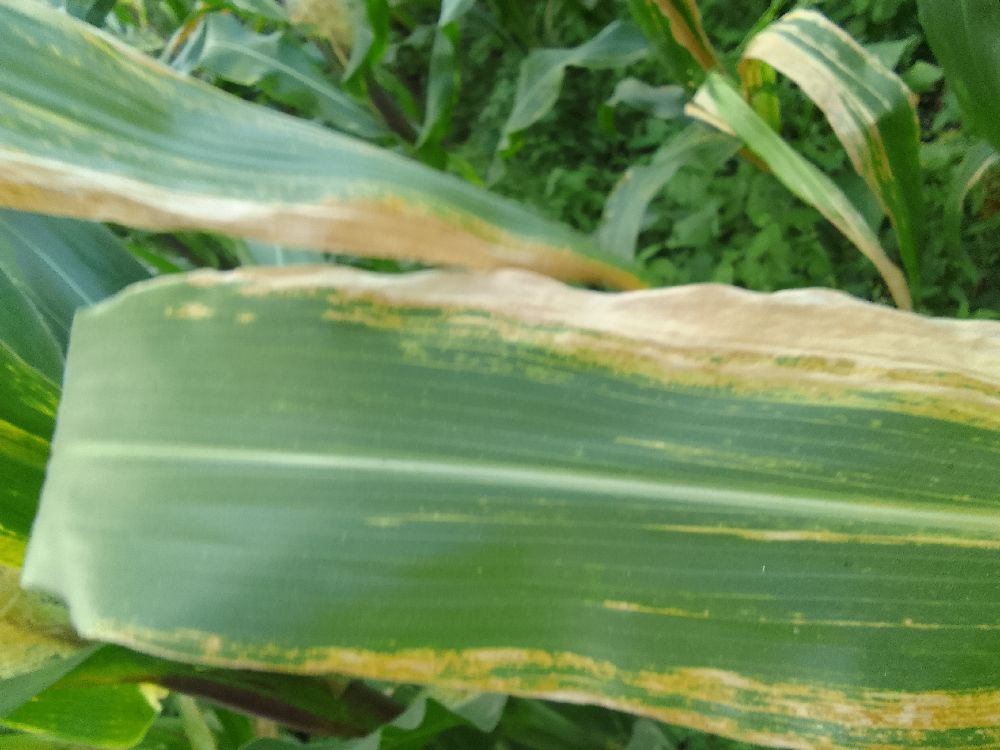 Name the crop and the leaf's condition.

maize, maize lethal necrosis
